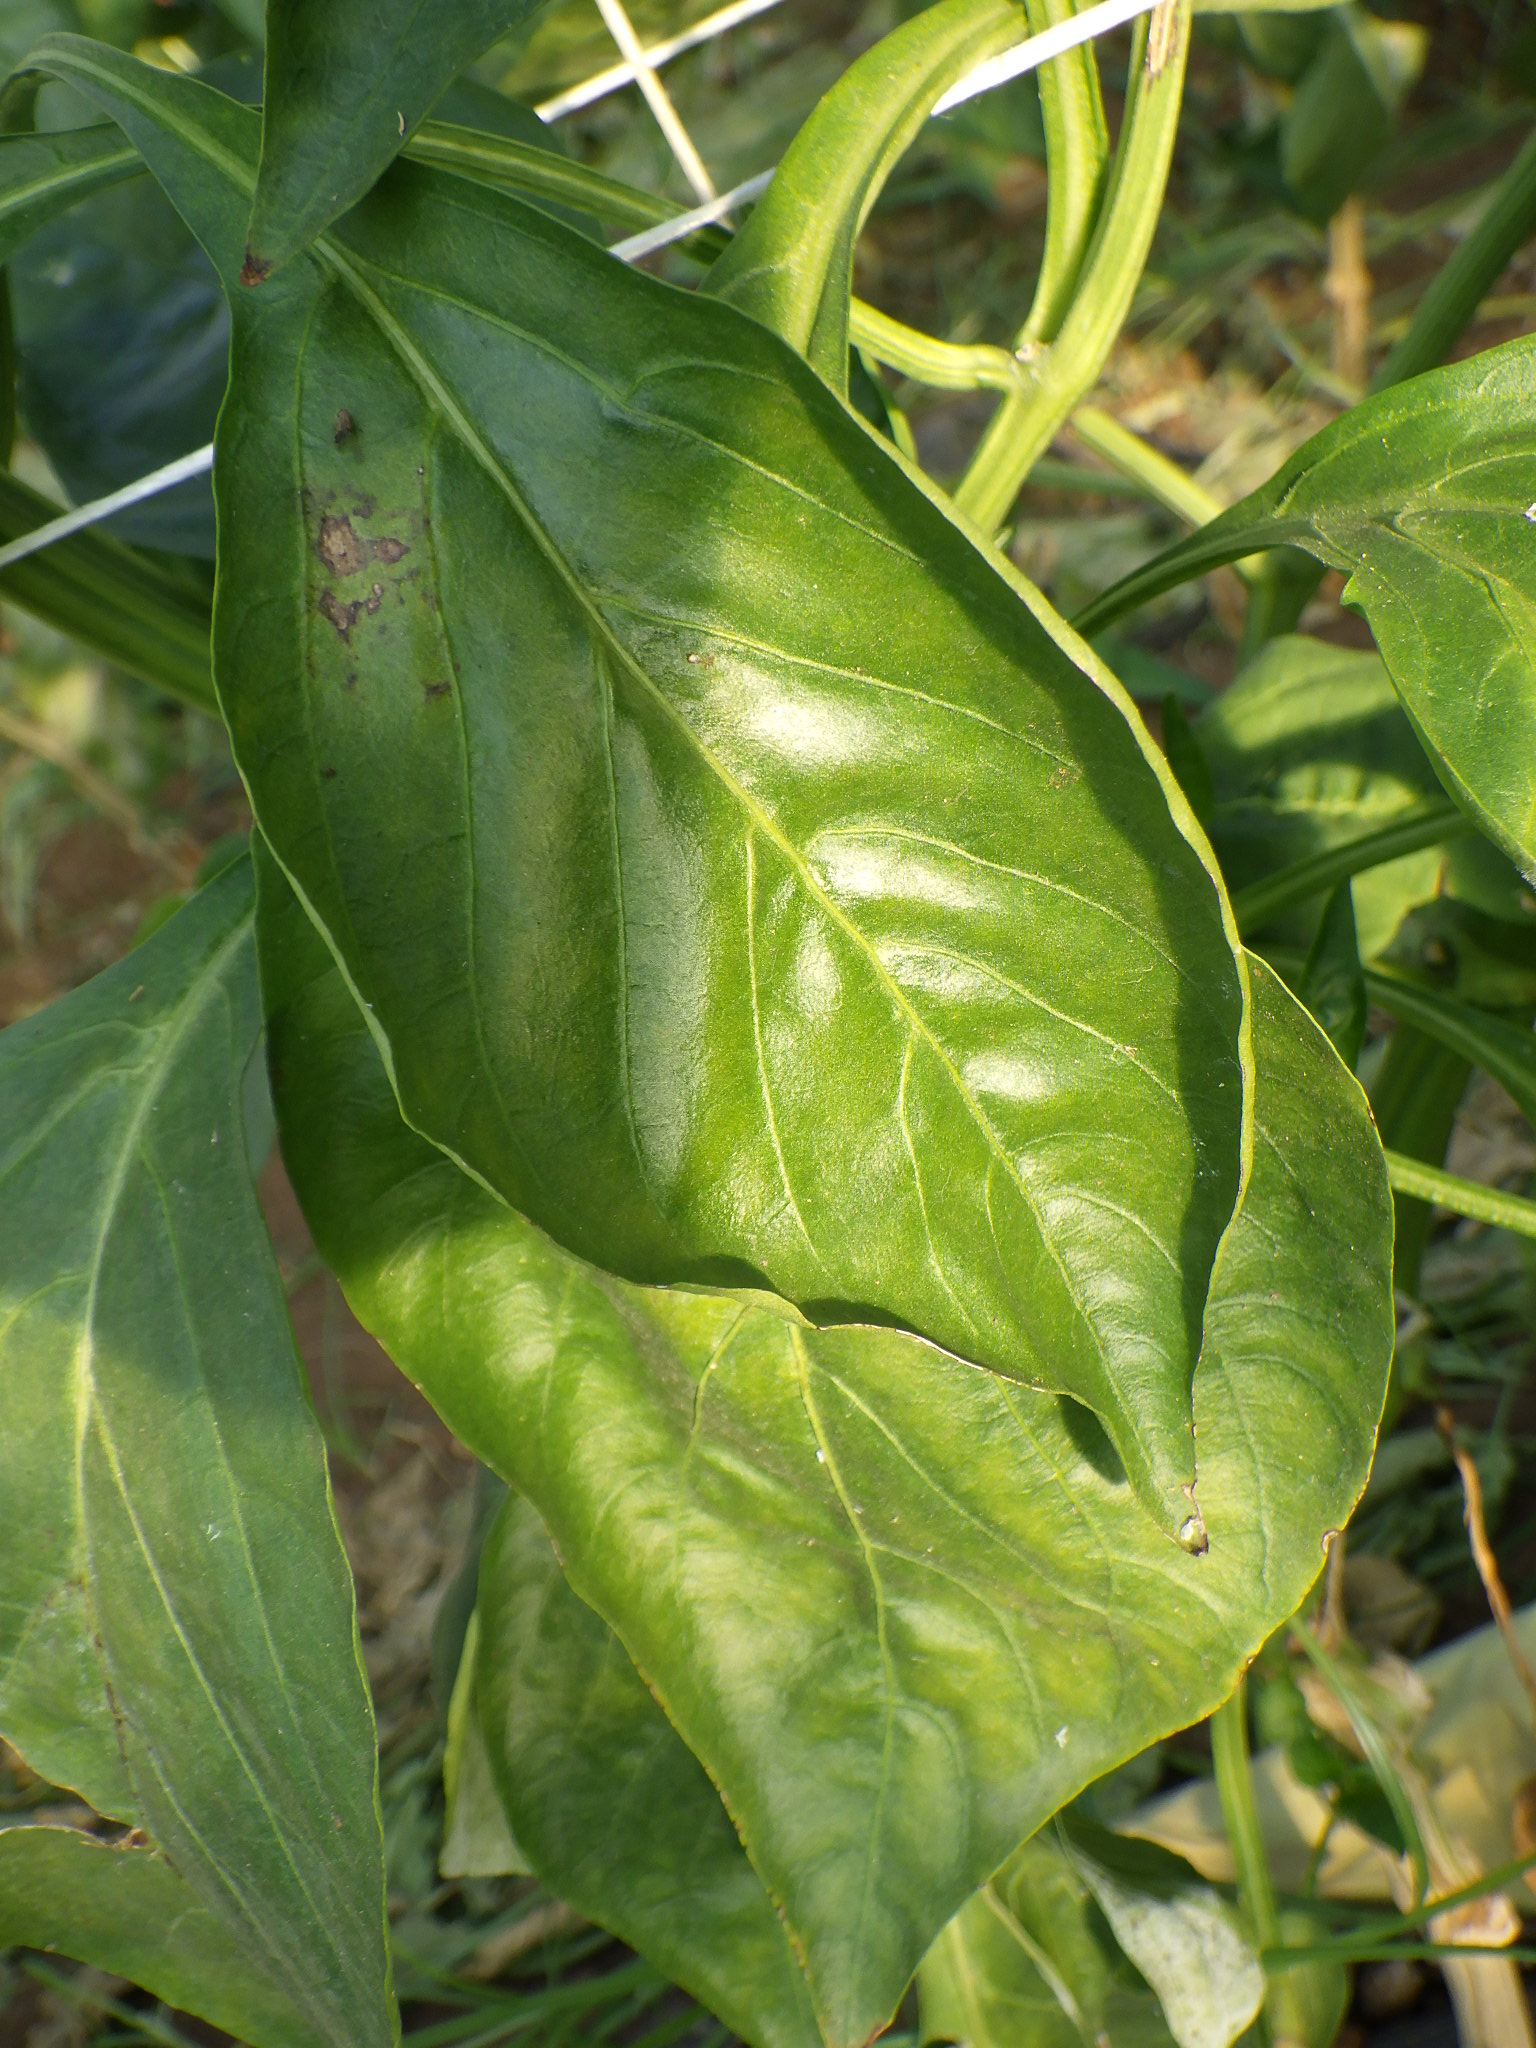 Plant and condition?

bell pepper, downy mildew, thrips
